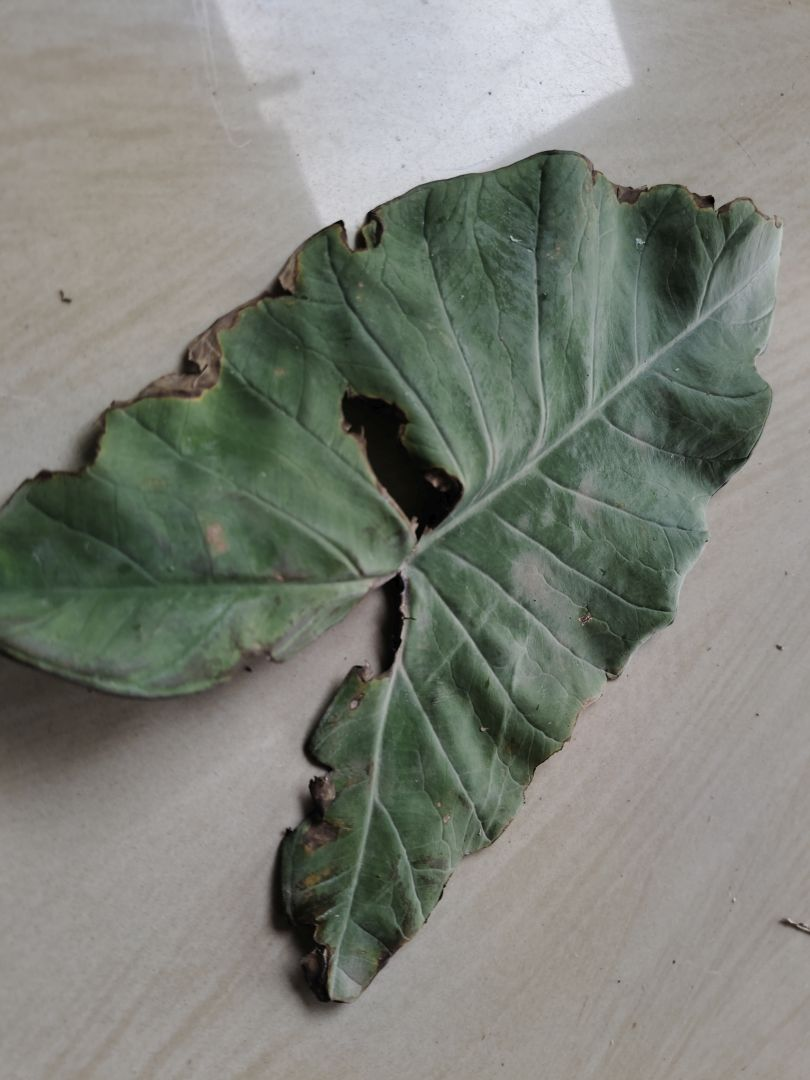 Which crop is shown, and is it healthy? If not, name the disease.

taro, leaf blight
